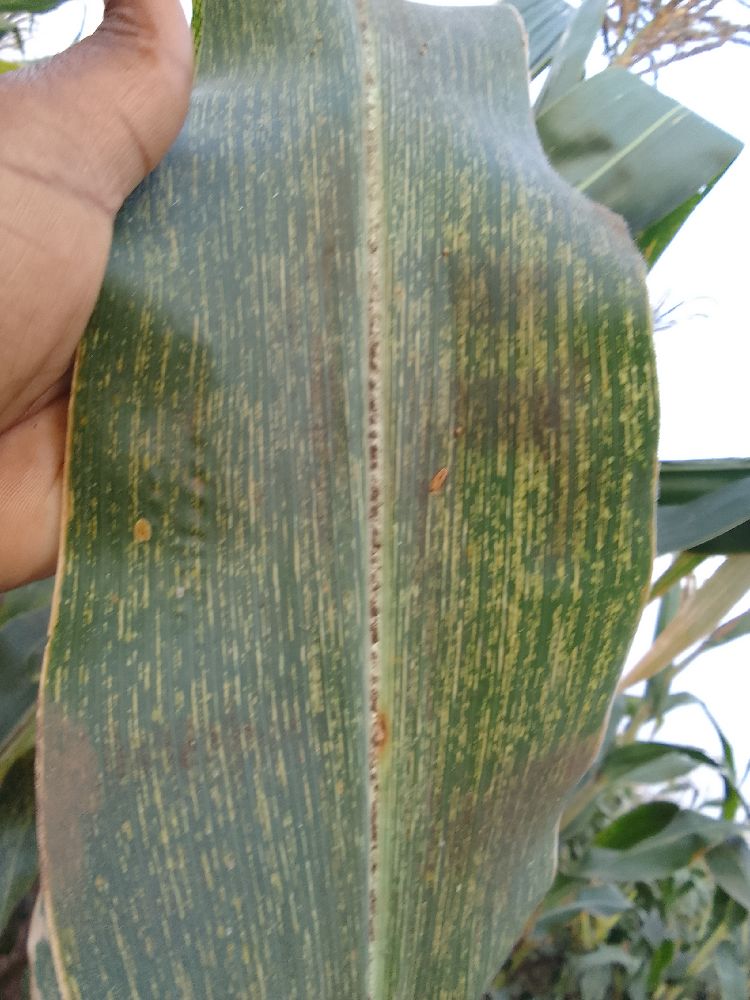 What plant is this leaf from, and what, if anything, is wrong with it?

maize, maize streak virus
